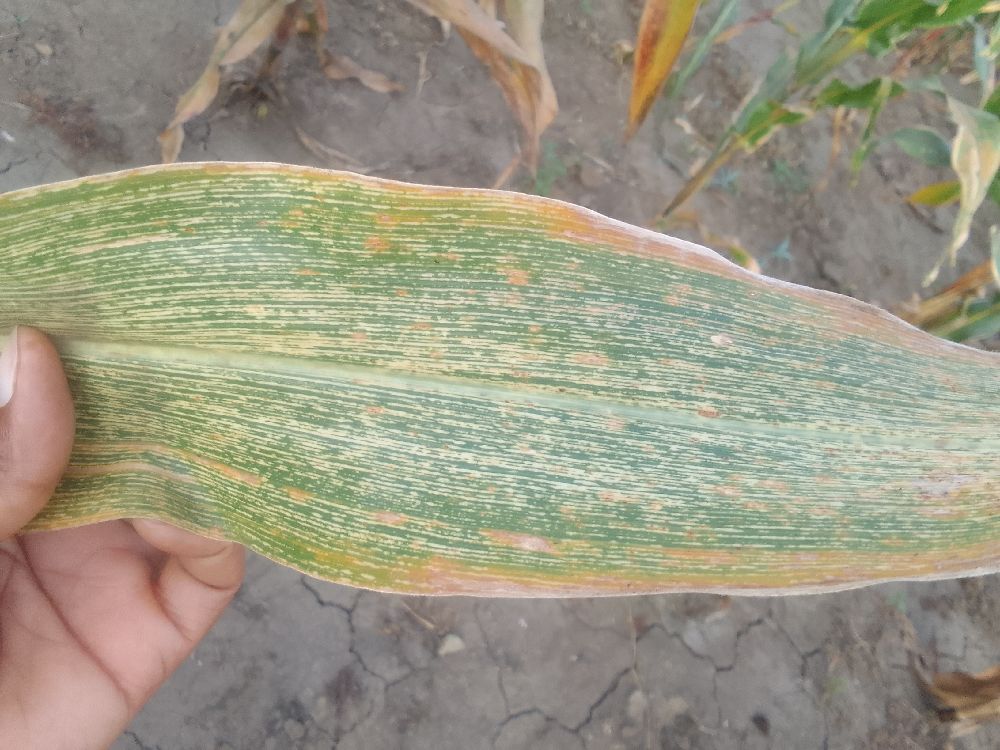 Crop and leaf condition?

maize, maize streak virus
